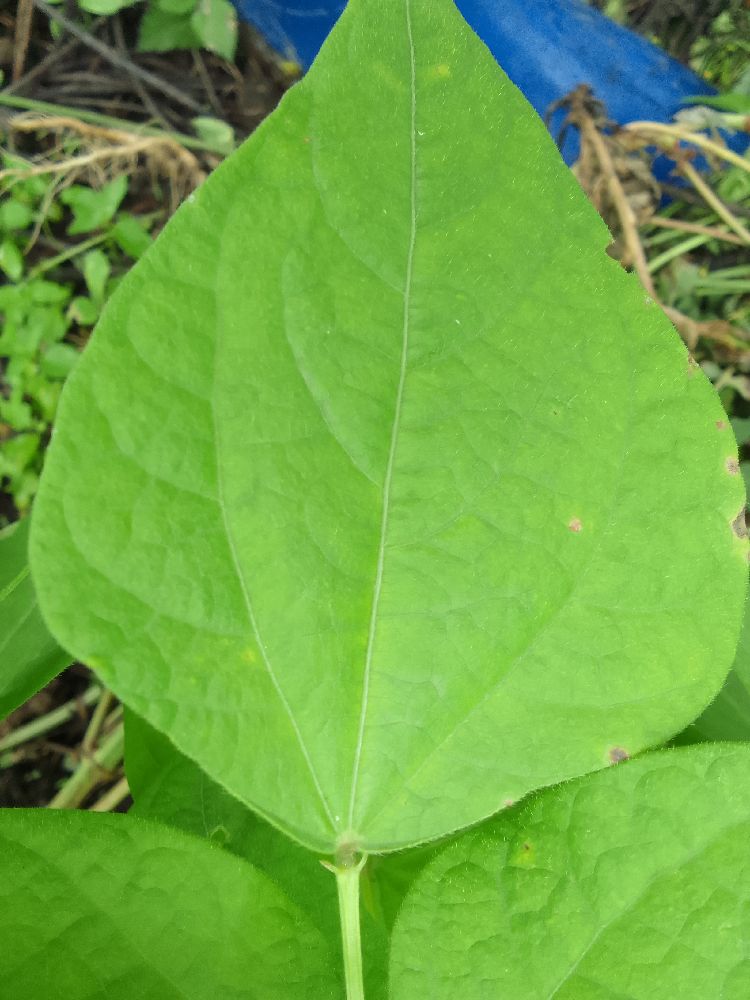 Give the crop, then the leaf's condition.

common bean, healthy
